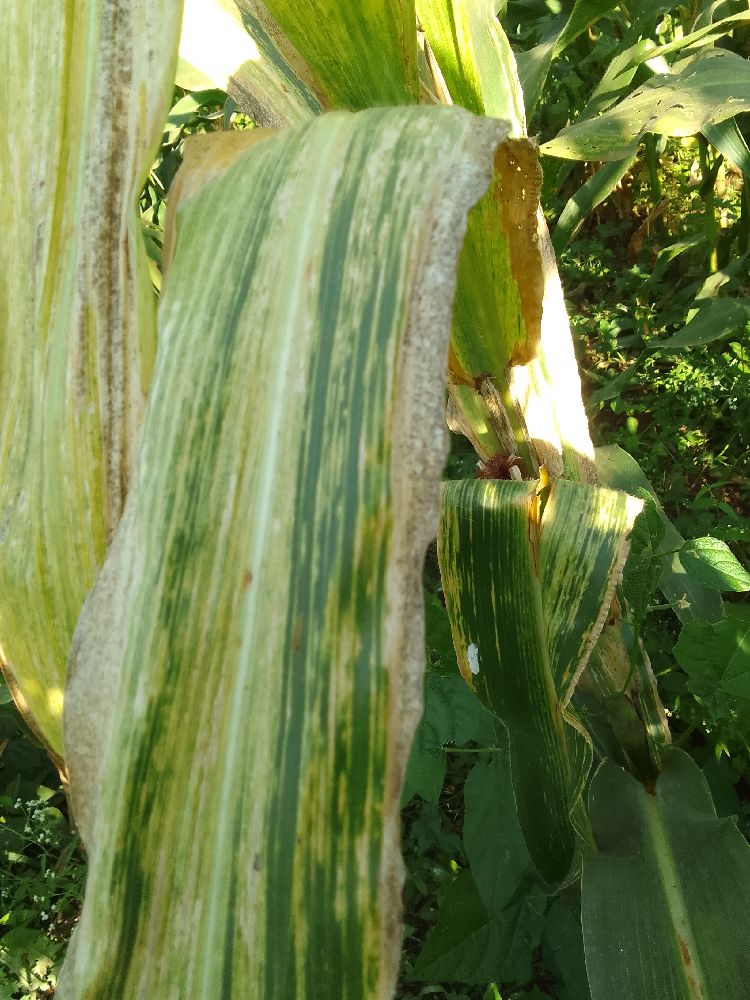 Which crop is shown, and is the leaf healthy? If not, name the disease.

maize, maize lethal necrosis
